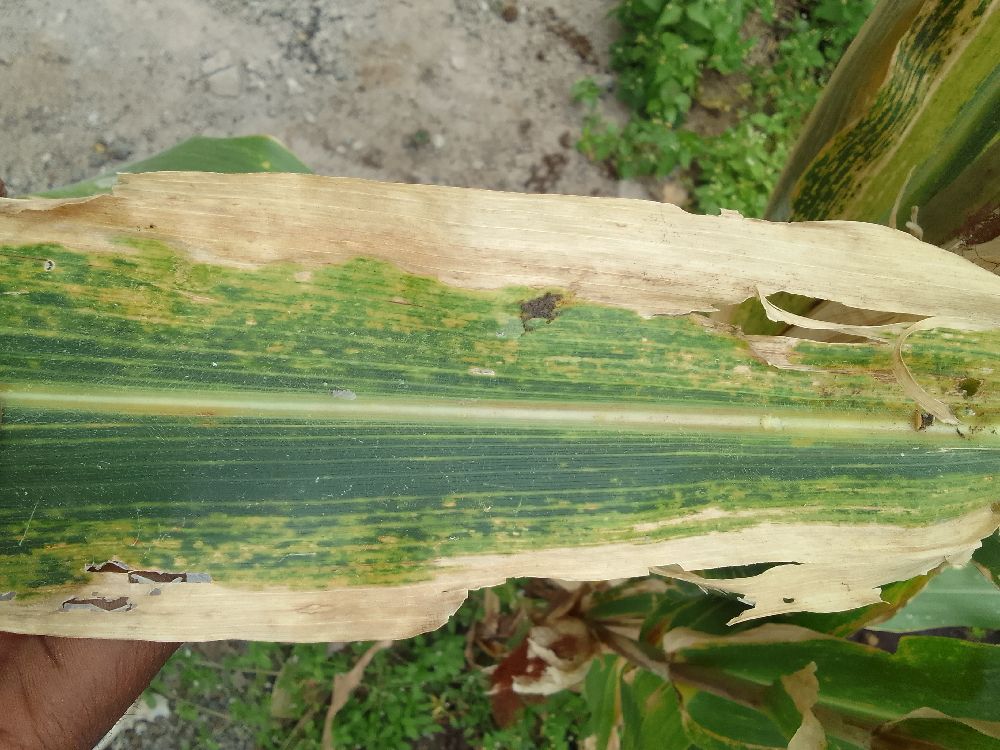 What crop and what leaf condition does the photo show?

maize, maize lethal necrosis
